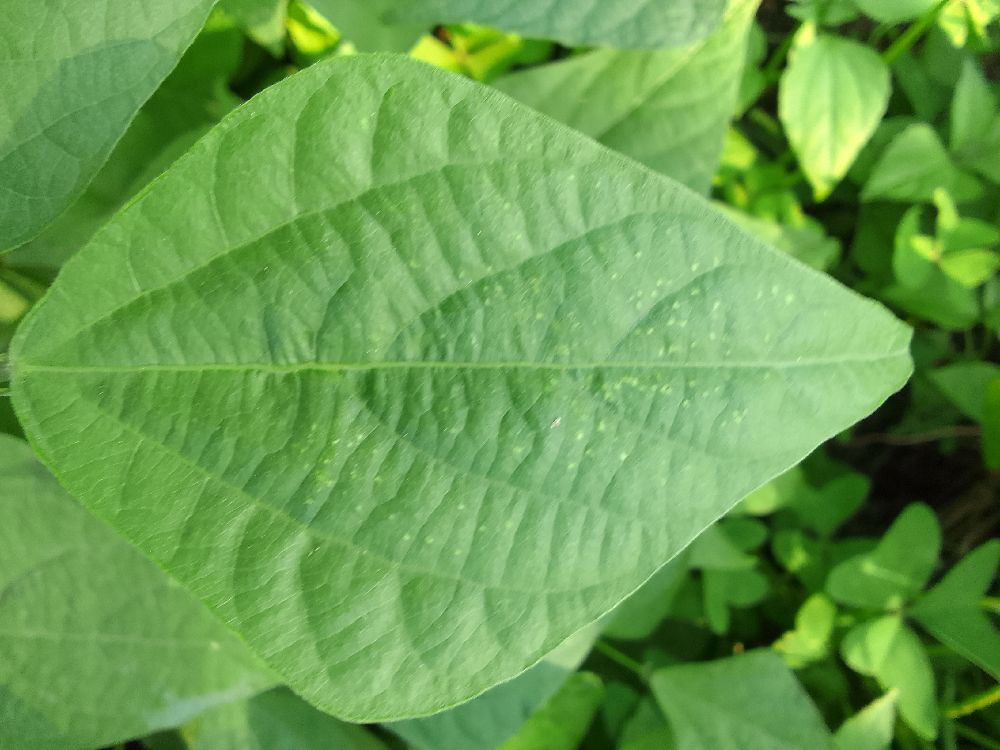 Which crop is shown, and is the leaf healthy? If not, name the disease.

common bean, healthy
